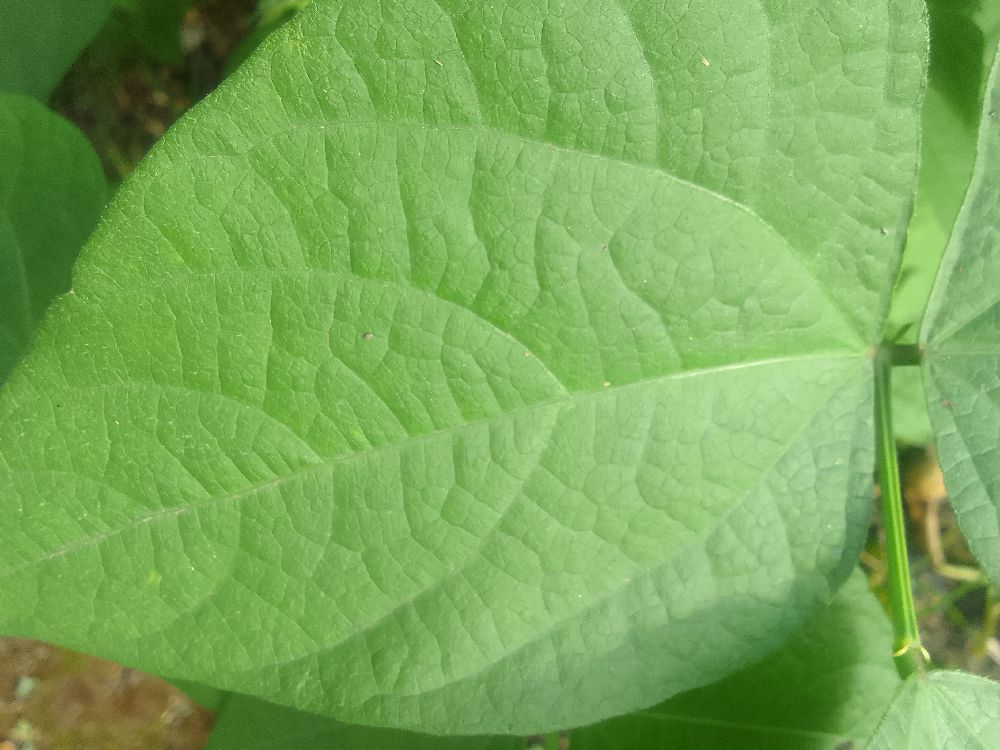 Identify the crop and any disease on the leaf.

common bean, healthy
